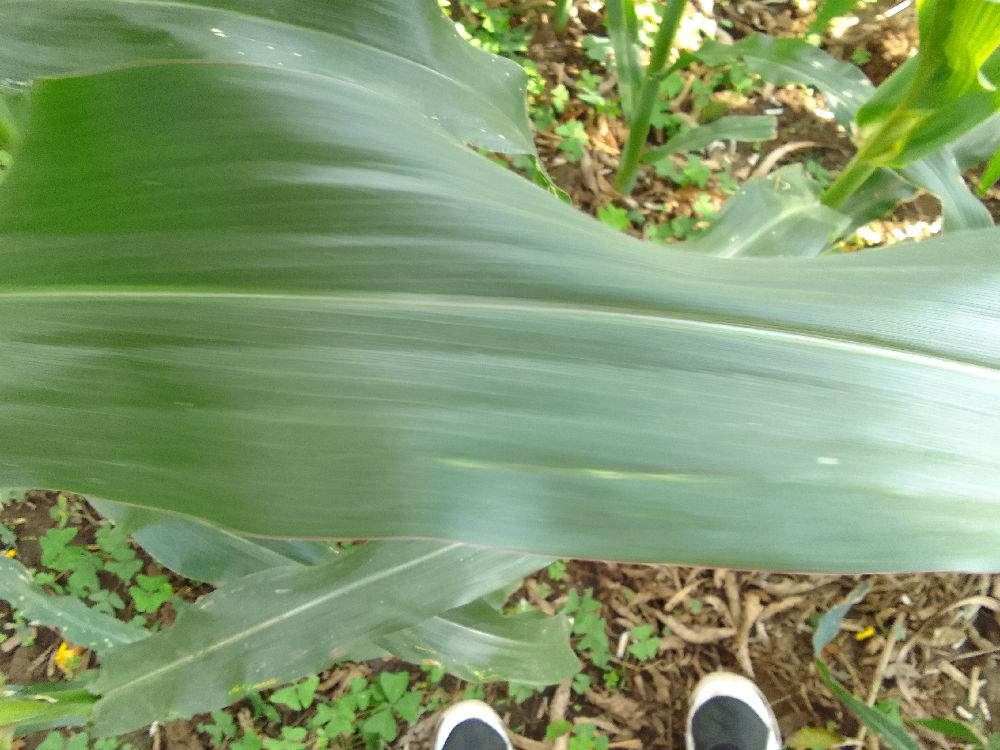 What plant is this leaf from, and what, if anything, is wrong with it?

maize, healthy
